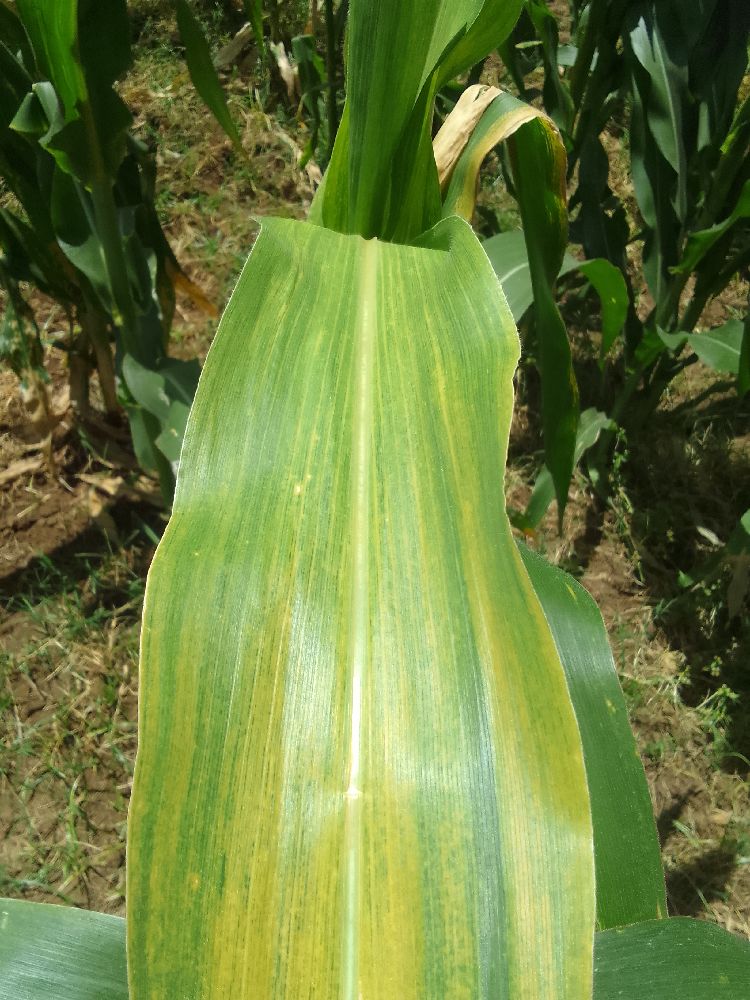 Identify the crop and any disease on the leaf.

maize, maize lethal necrosis
